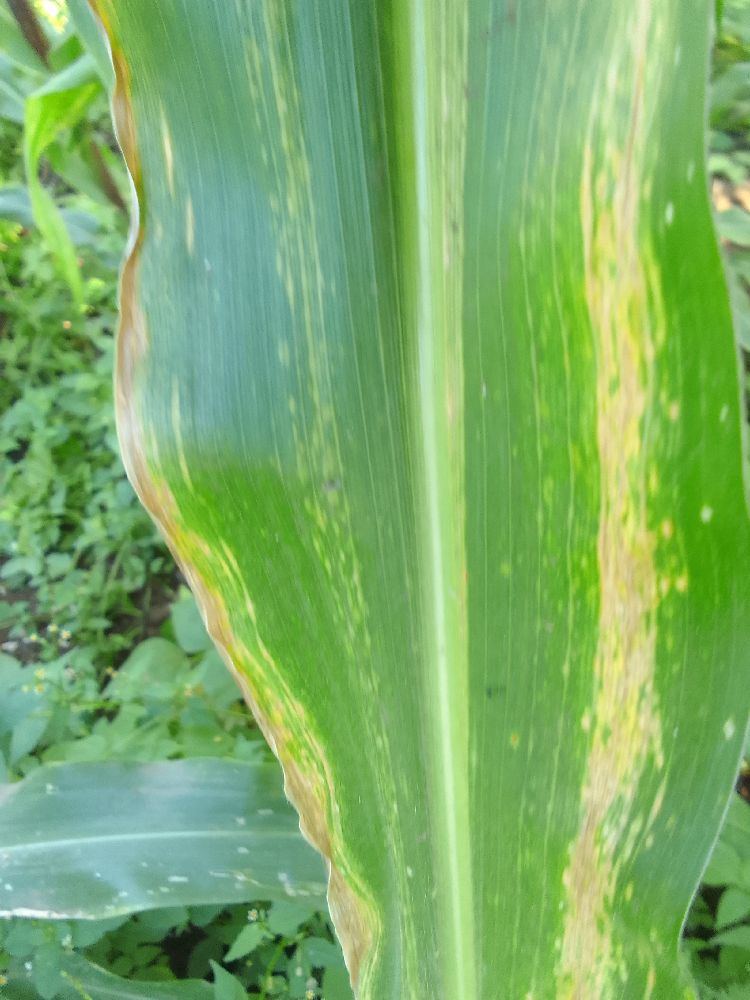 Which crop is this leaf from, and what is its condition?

maize, maize lethal necrosis
